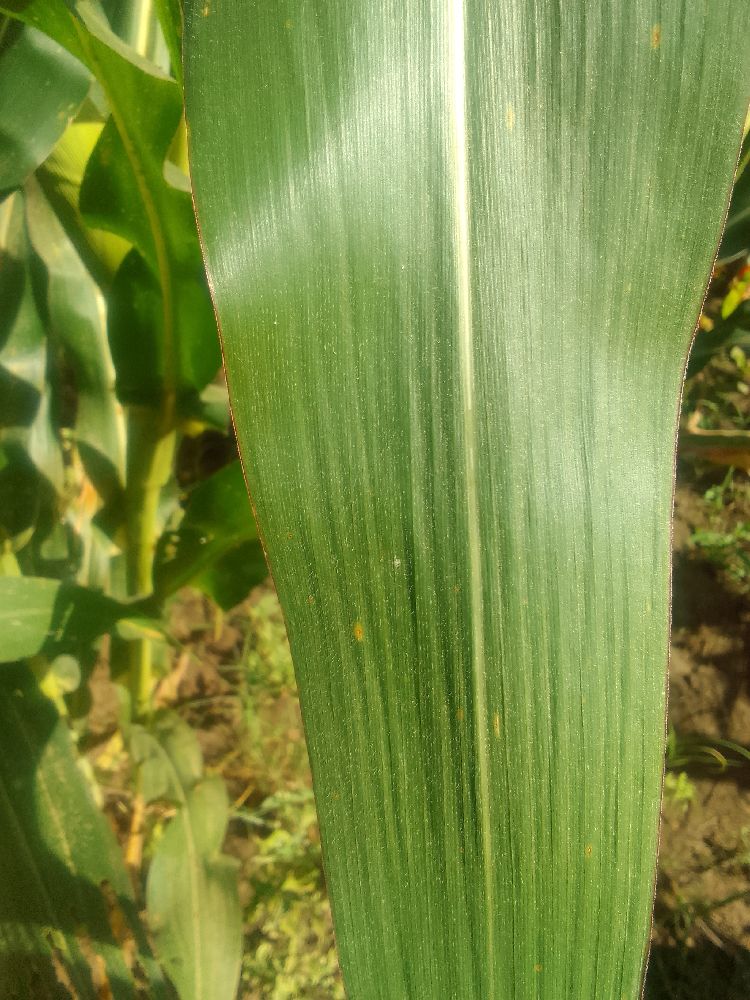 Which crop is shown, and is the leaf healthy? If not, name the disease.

maize, healthy
